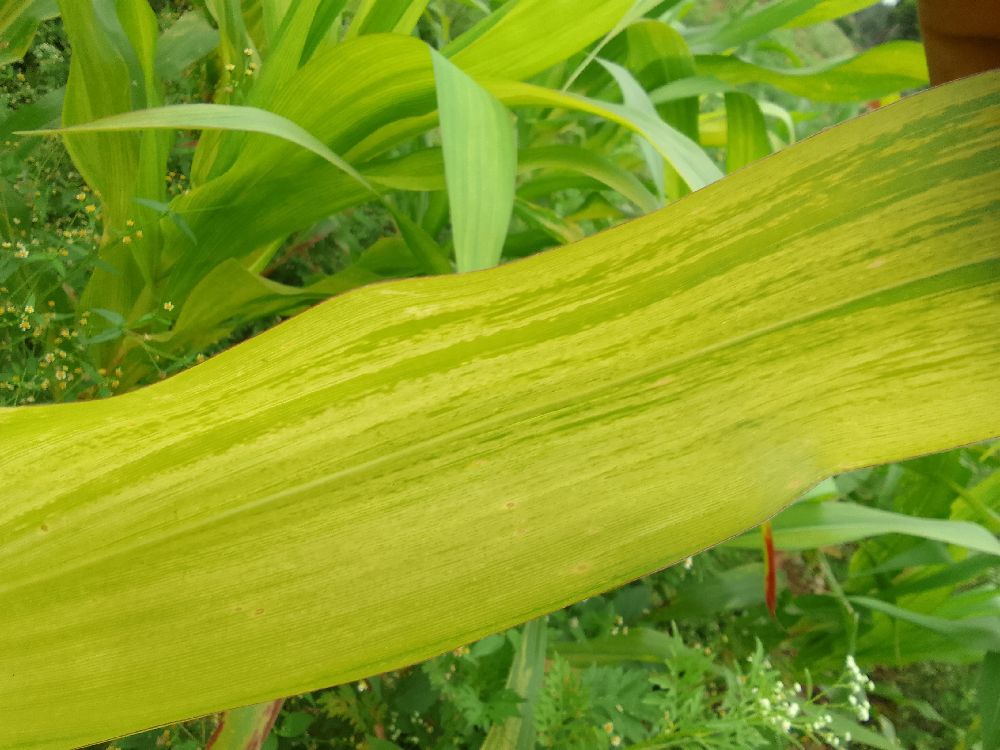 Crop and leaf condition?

maize, maize lethal necrosis
